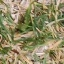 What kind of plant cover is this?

grass
